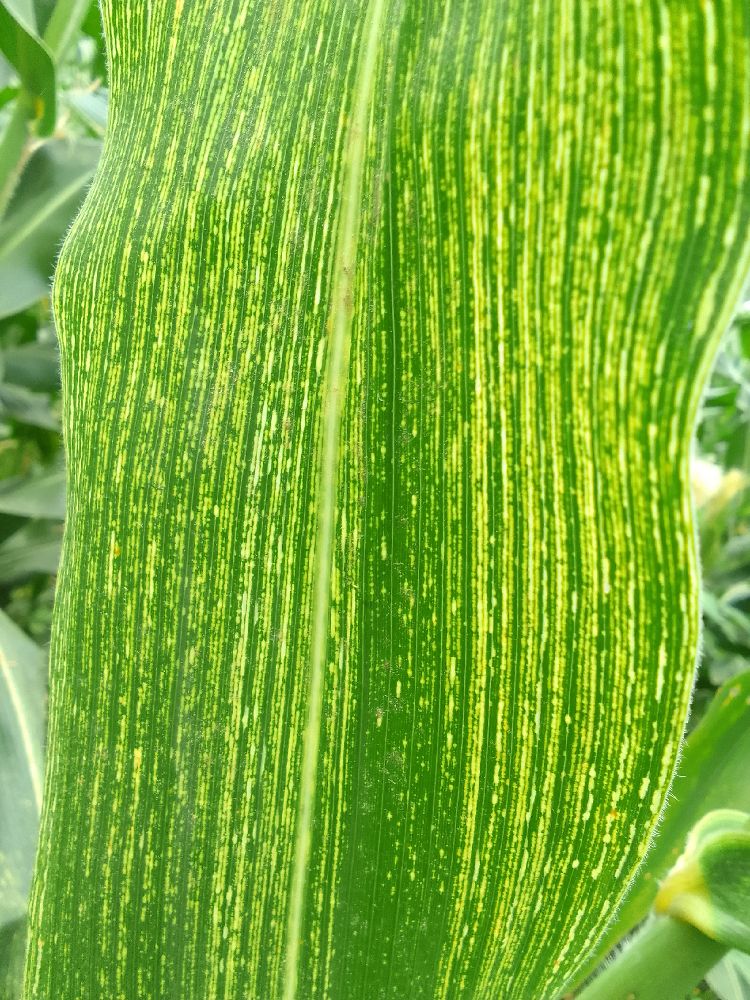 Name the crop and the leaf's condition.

maize, maize streak virus
